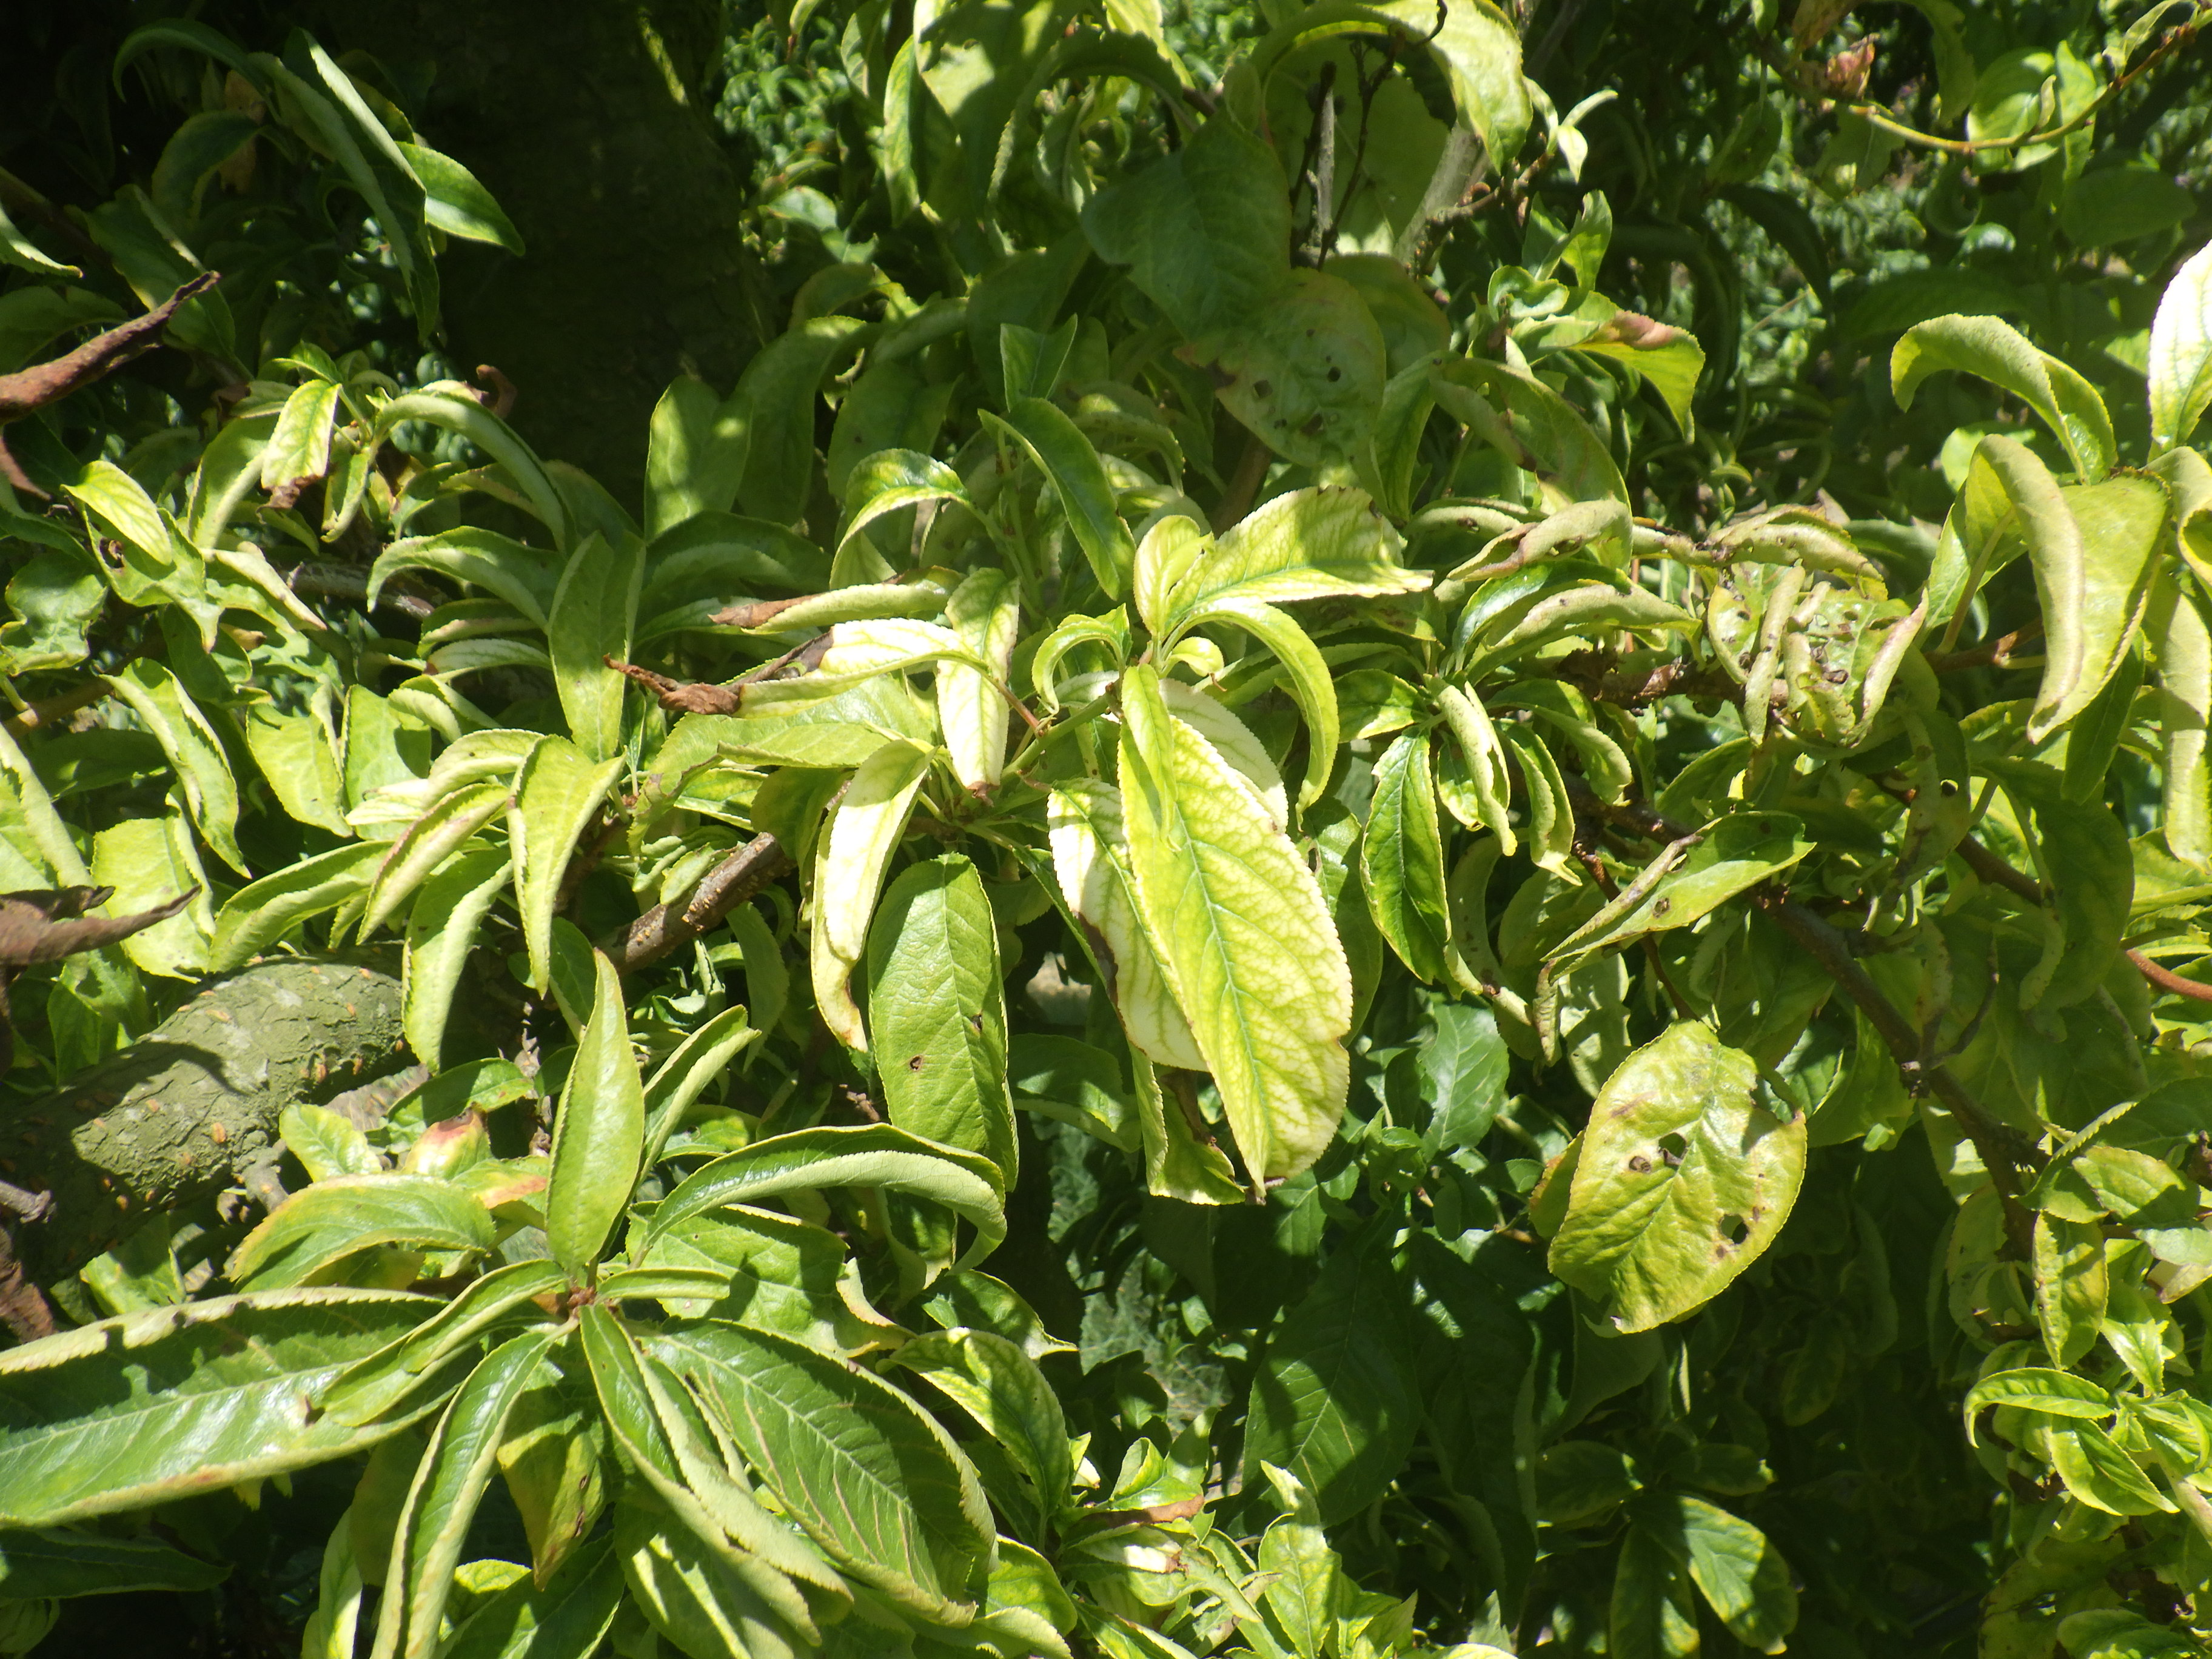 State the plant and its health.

plum, iron deficiency, shot hole disease
